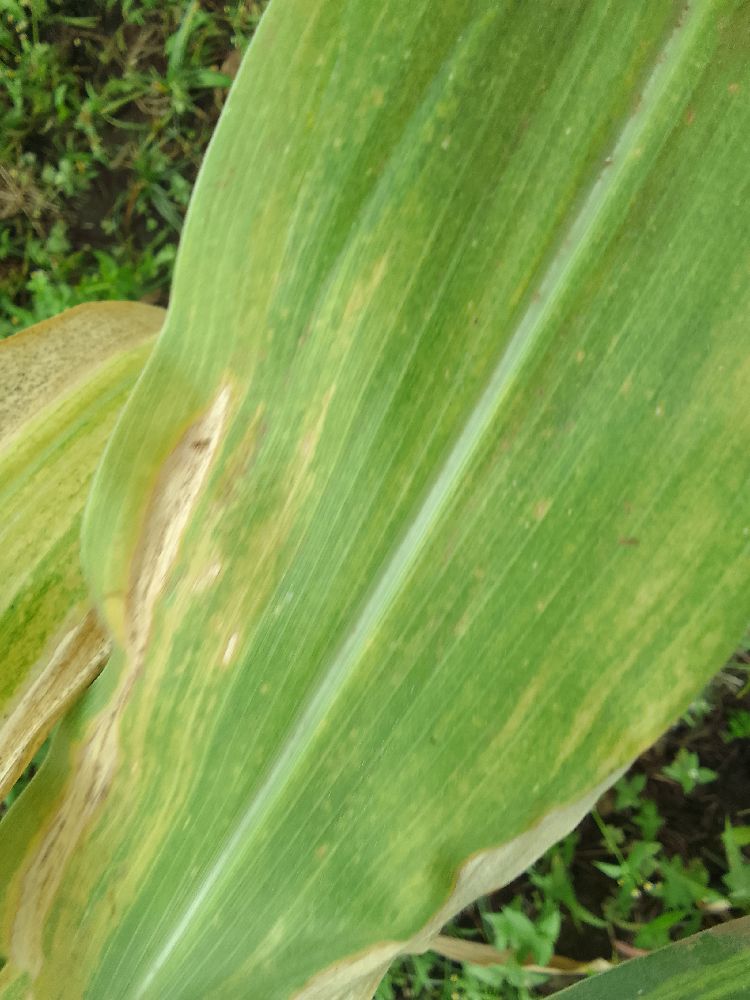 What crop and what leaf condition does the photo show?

maize, maize lethal necrosis
